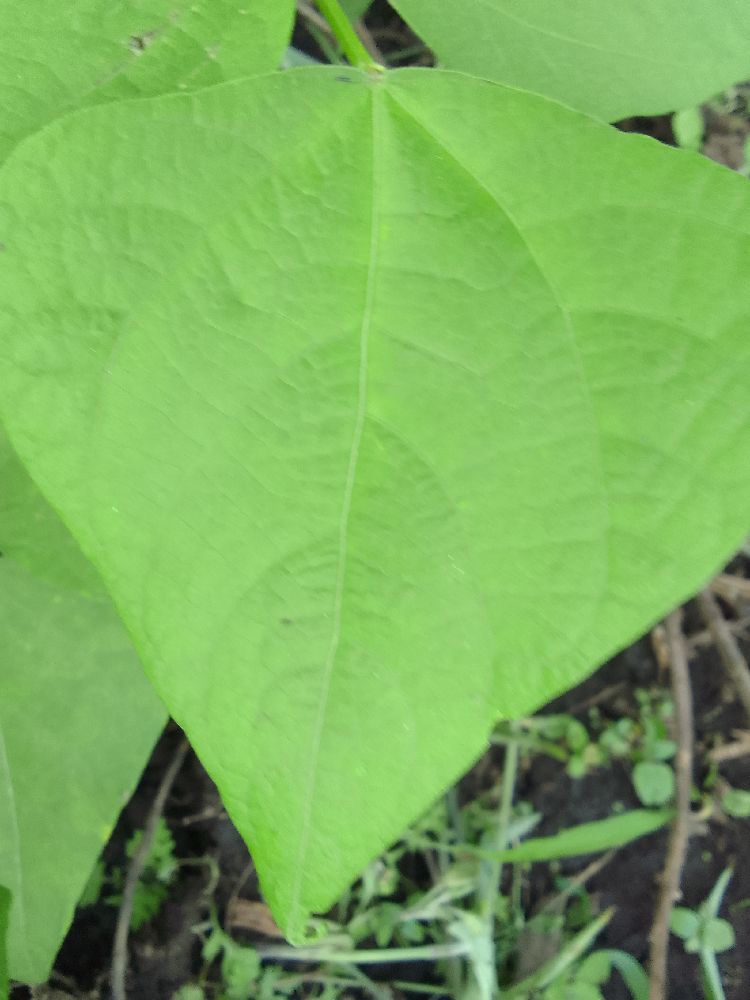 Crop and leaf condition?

common bean, healthy
